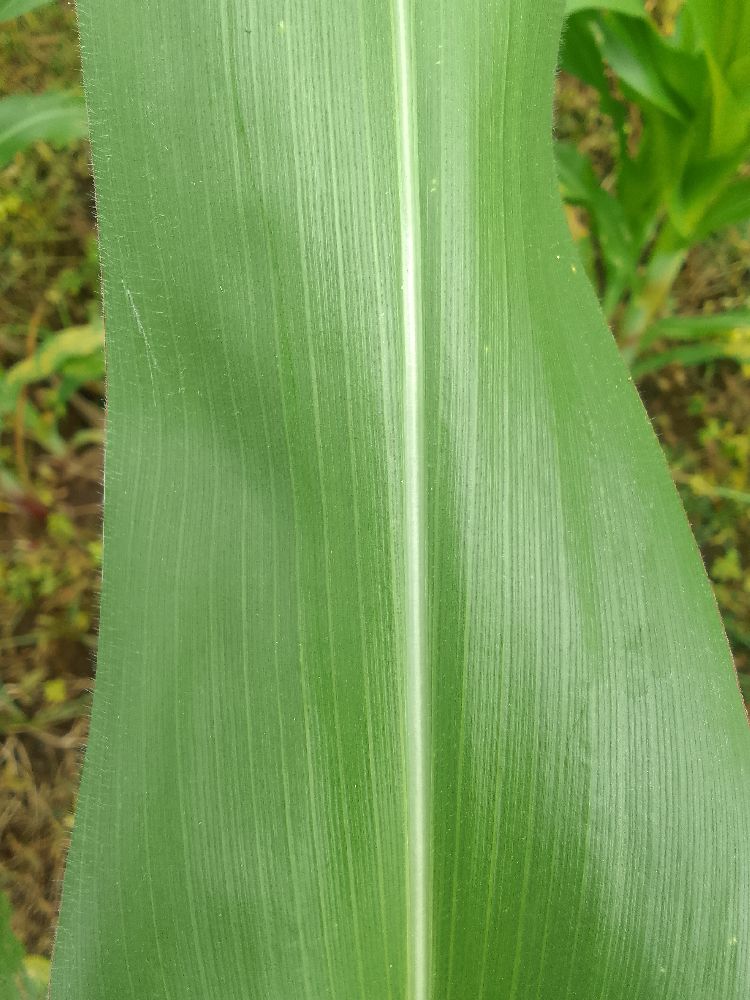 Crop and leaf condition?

maize, healthy
